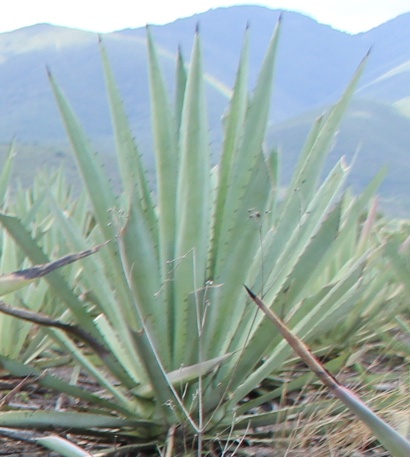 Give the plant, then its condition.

agave, yellow
